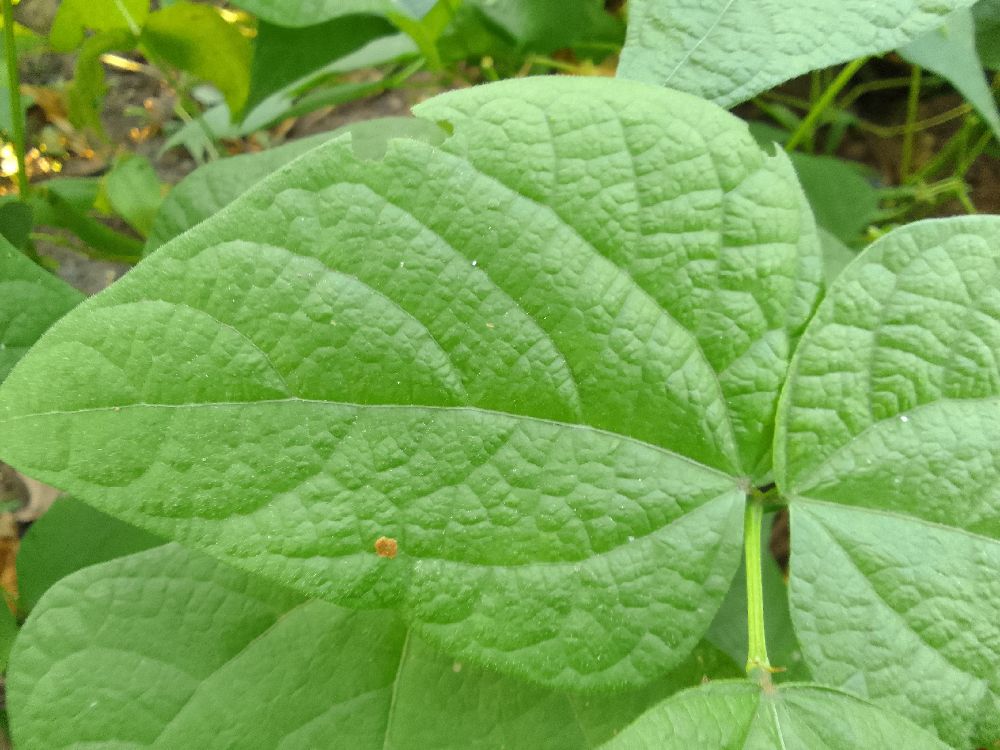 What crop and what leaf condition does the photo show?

common bean, healthy
